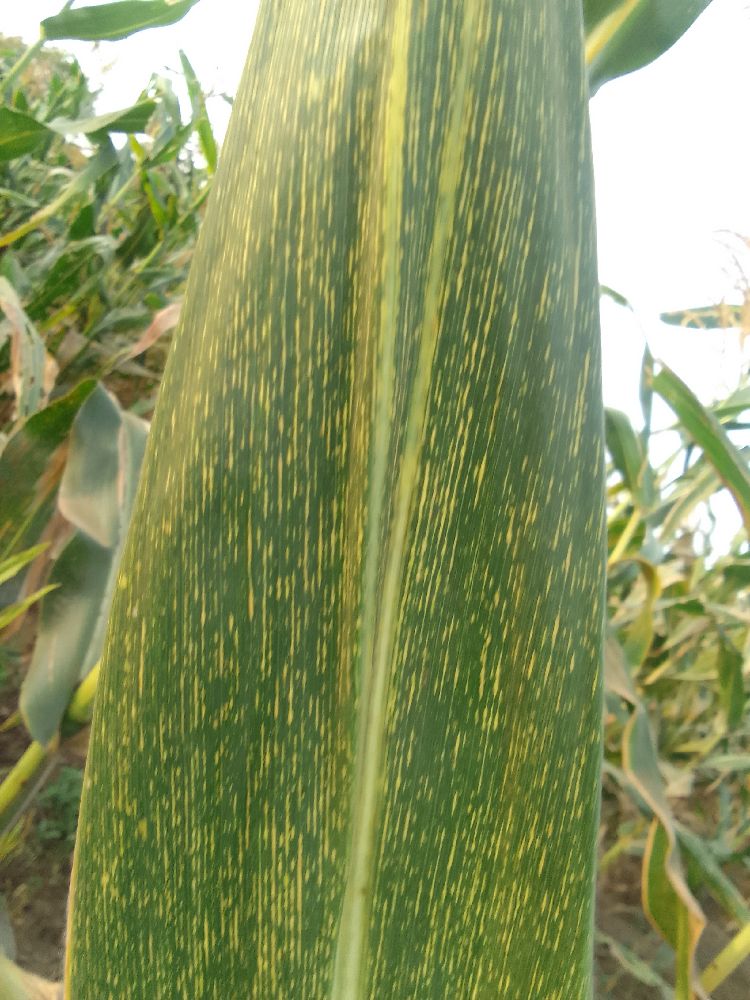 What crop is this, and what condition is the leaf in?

maize, maize streak virus
